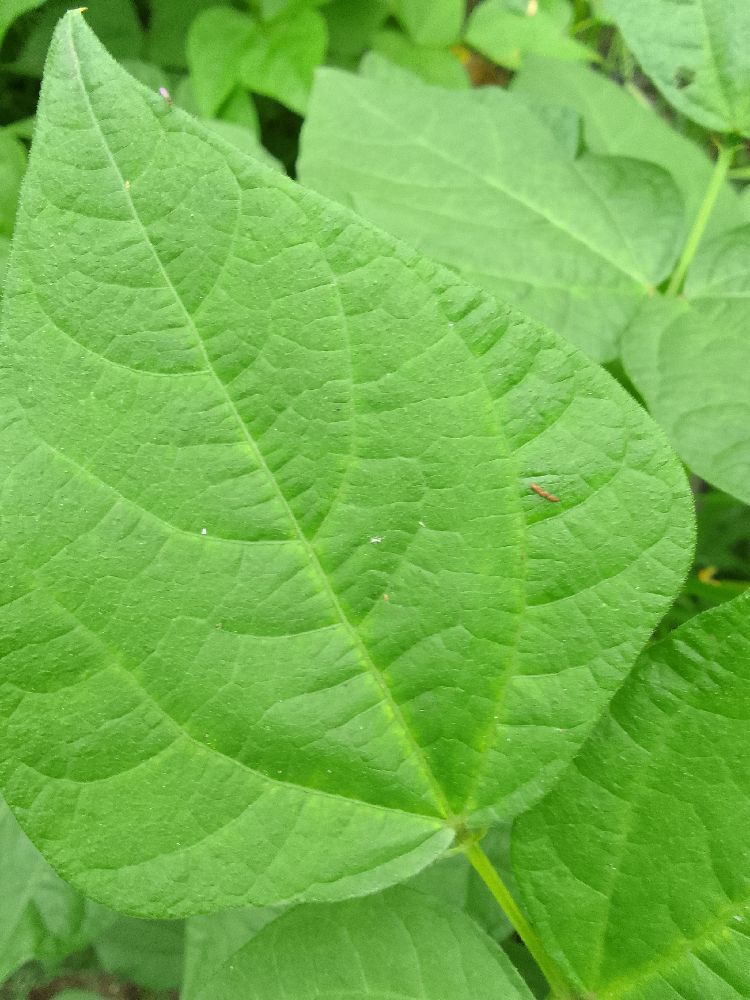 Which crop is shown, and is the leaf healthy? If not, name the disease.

common bean, healthy
